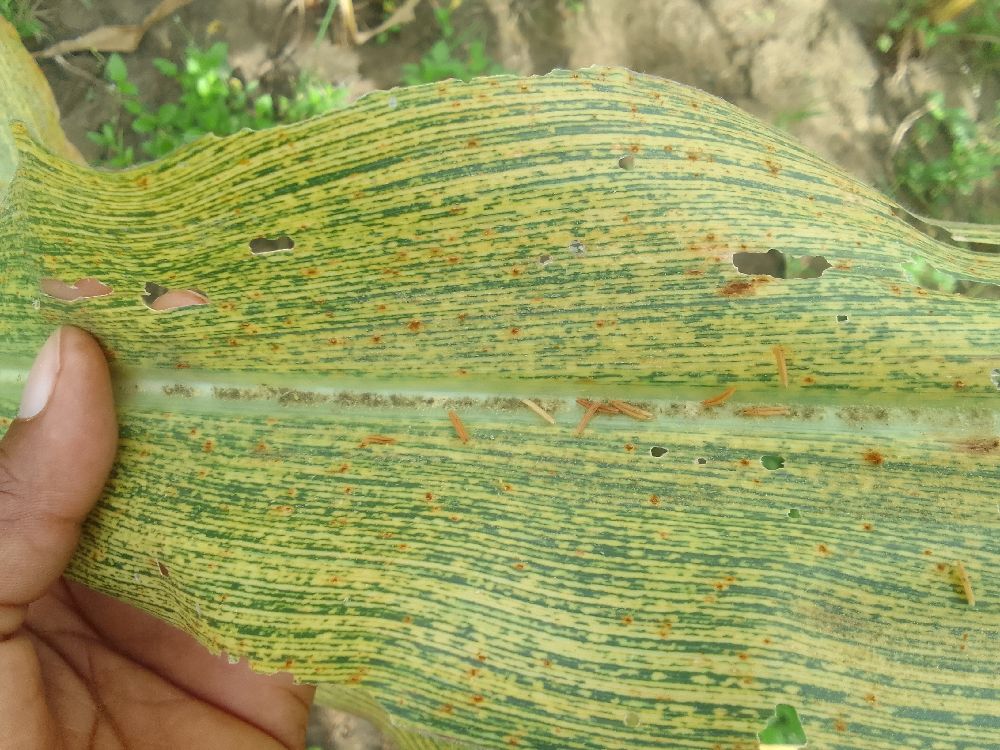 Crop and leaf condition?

maize, maize streak virus
